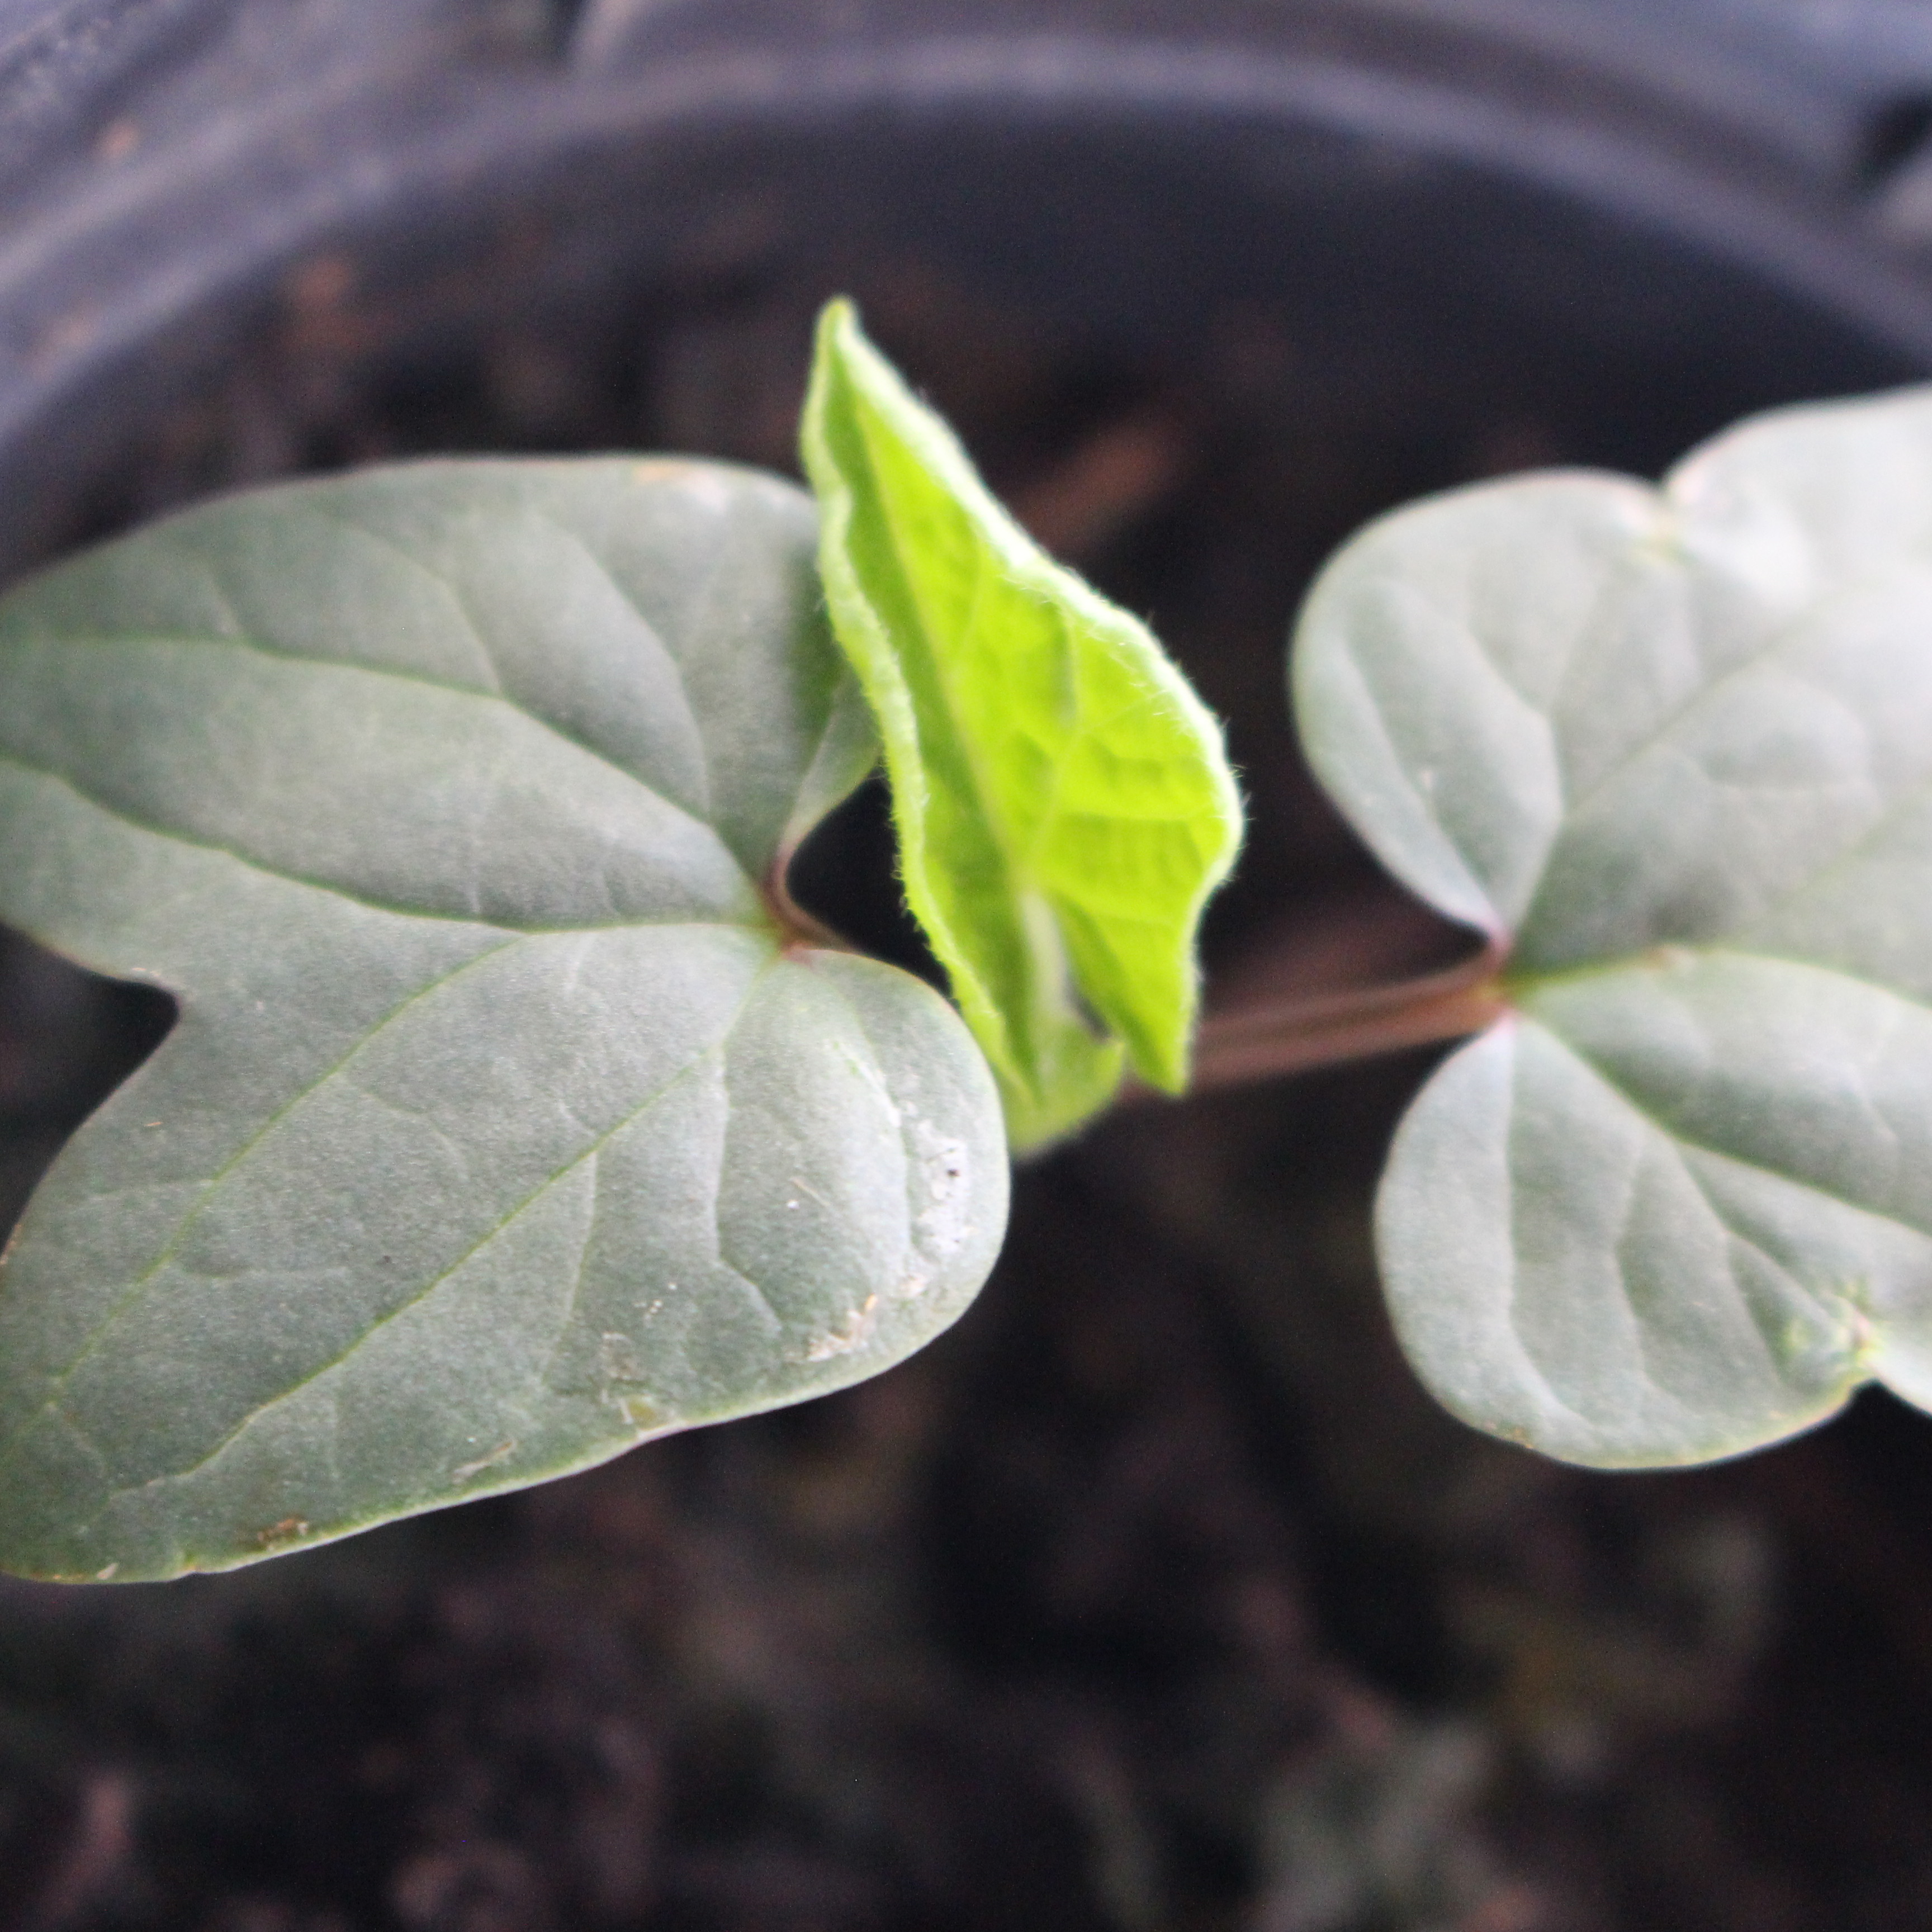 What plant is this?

Convolvulus arvensis
